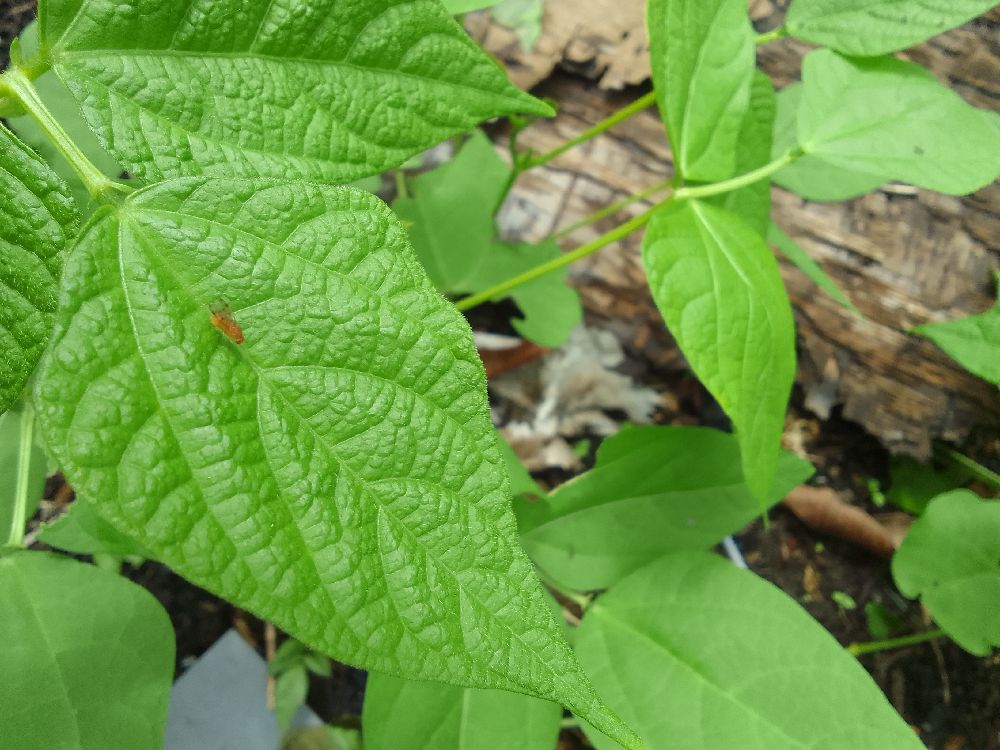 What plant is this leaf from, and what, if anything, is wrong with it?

common bean, healthy
